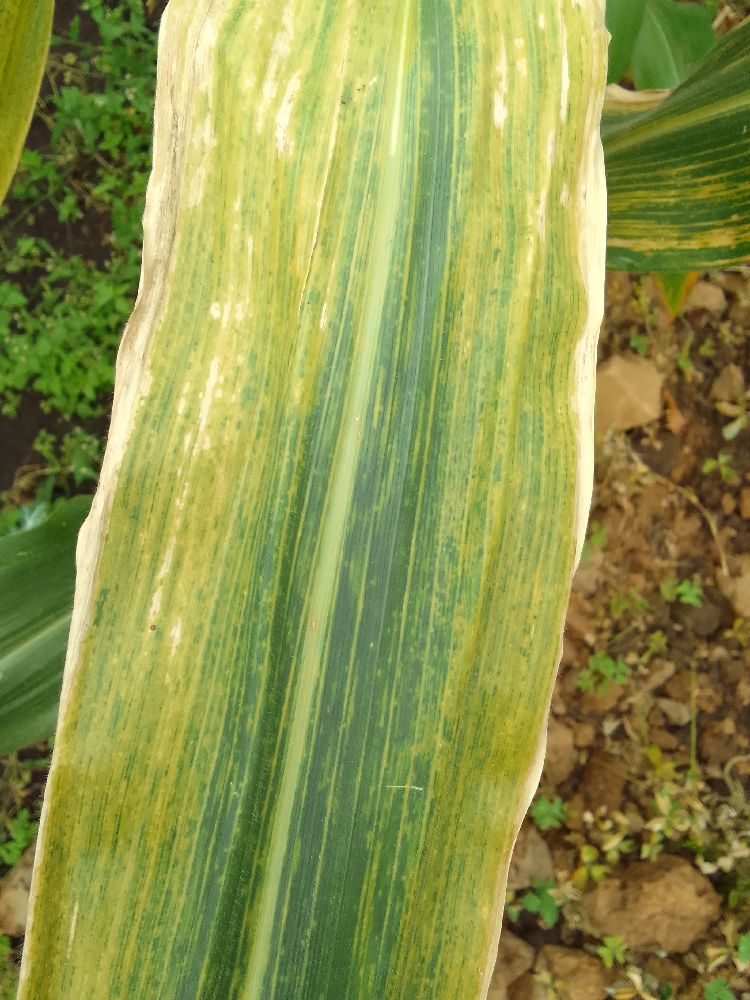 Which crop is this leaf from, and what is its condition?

maize, maize lethal necrosis
